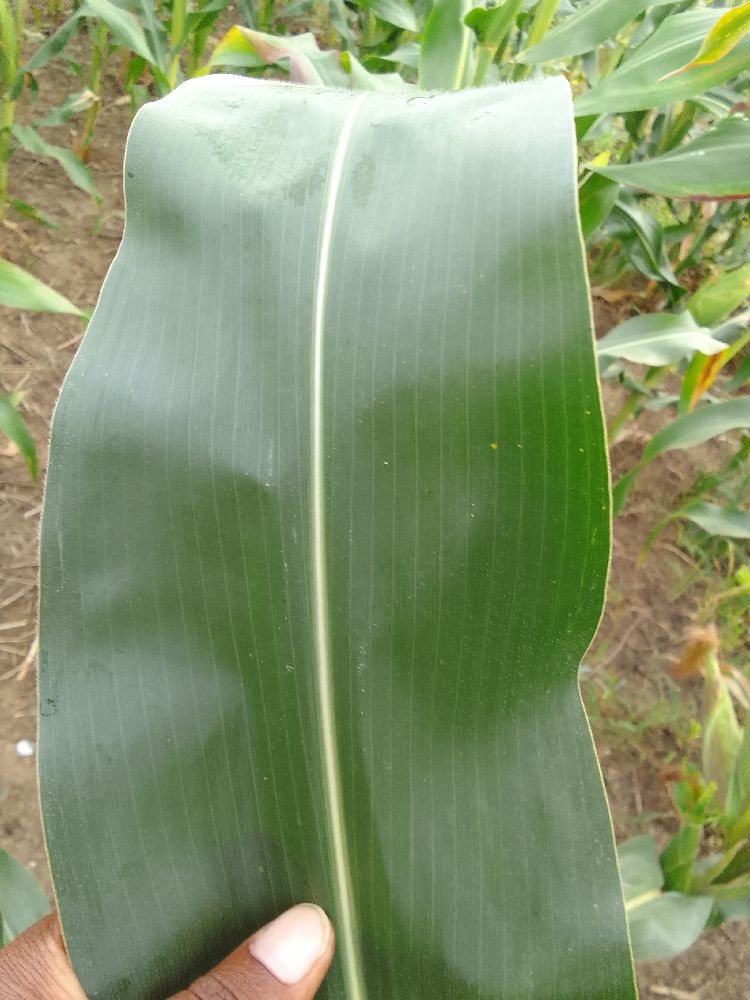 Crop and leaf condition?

maize, healthy
